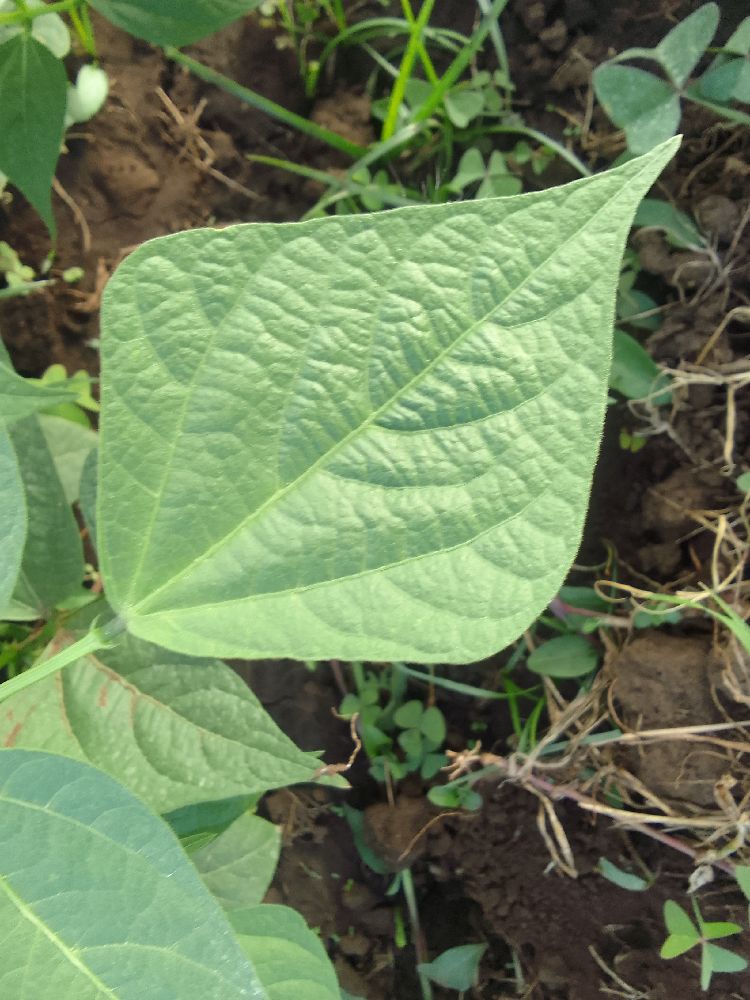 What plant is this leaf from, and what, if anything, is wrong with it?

common bean, healthy
